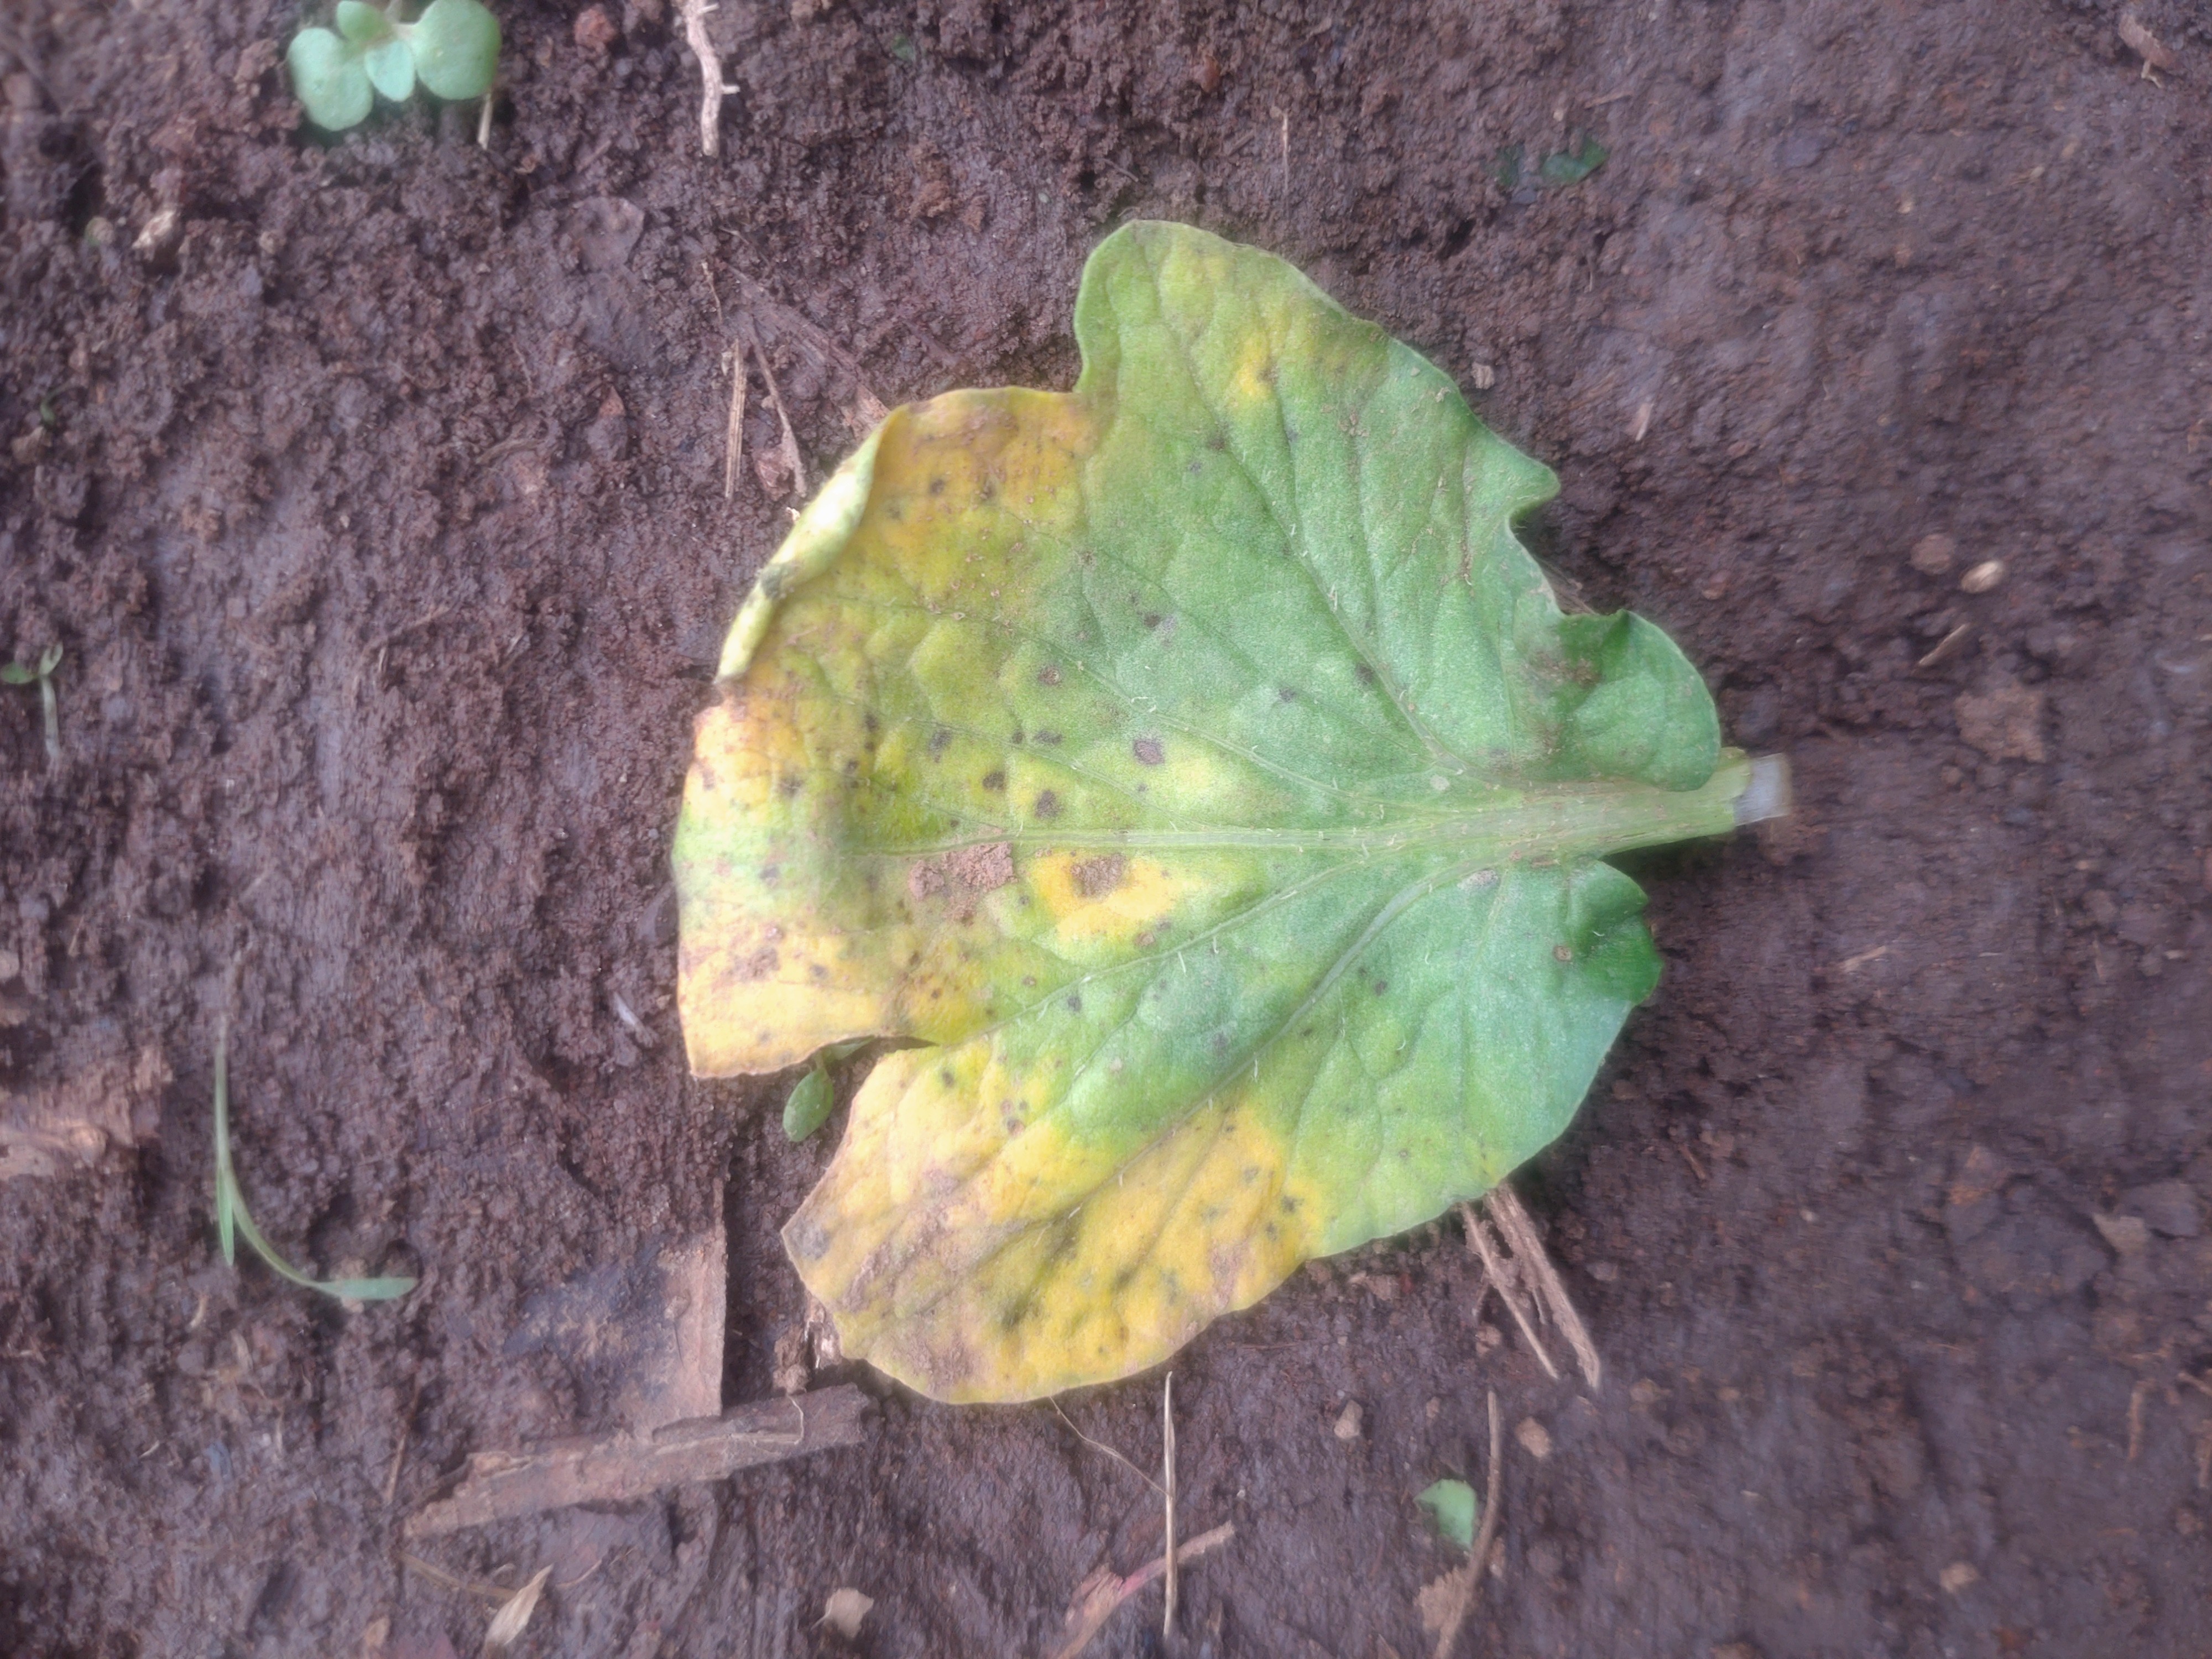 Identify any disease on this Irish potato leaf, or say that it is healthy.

late blight
